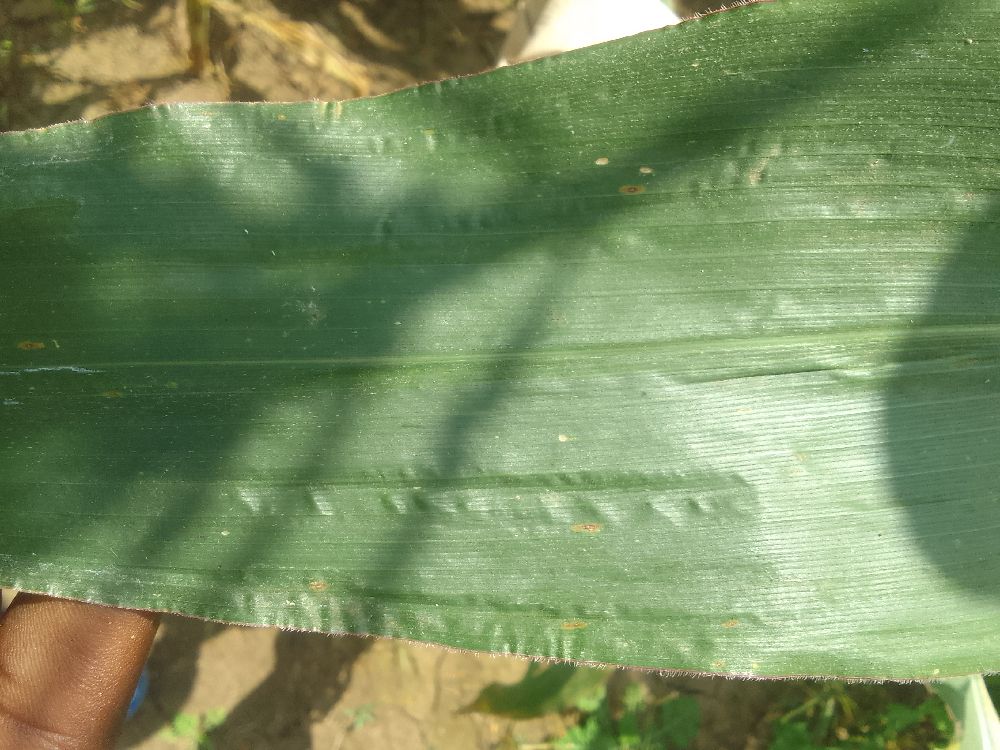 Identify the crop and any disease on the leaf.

maize, healthy
